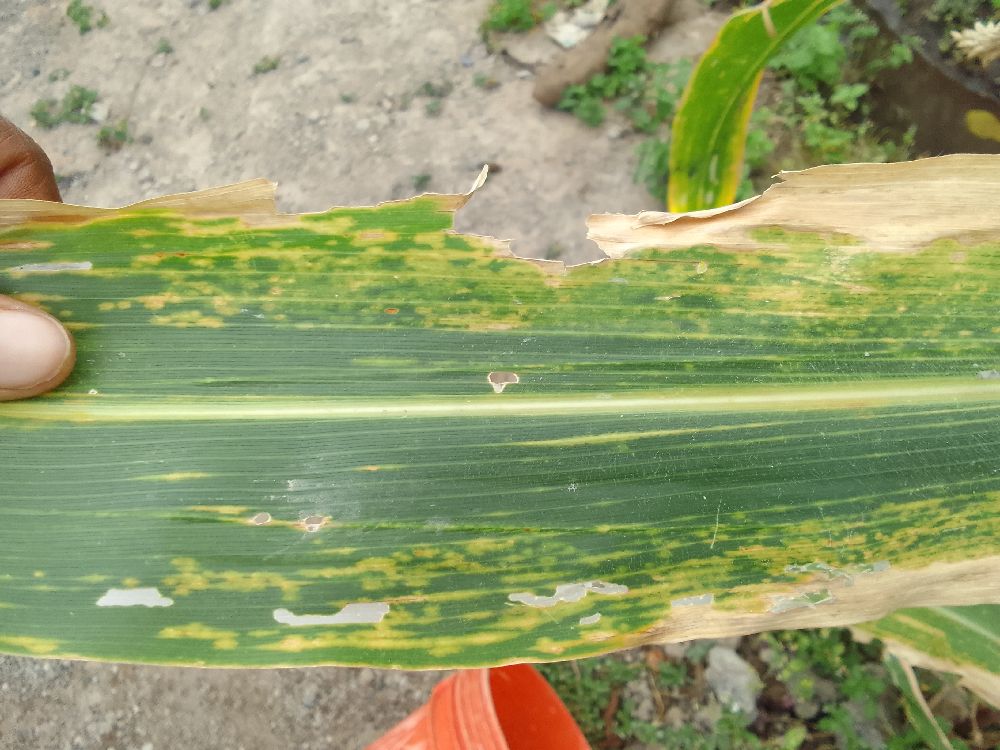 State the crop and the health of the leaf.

maize, maize lethal necrosis
